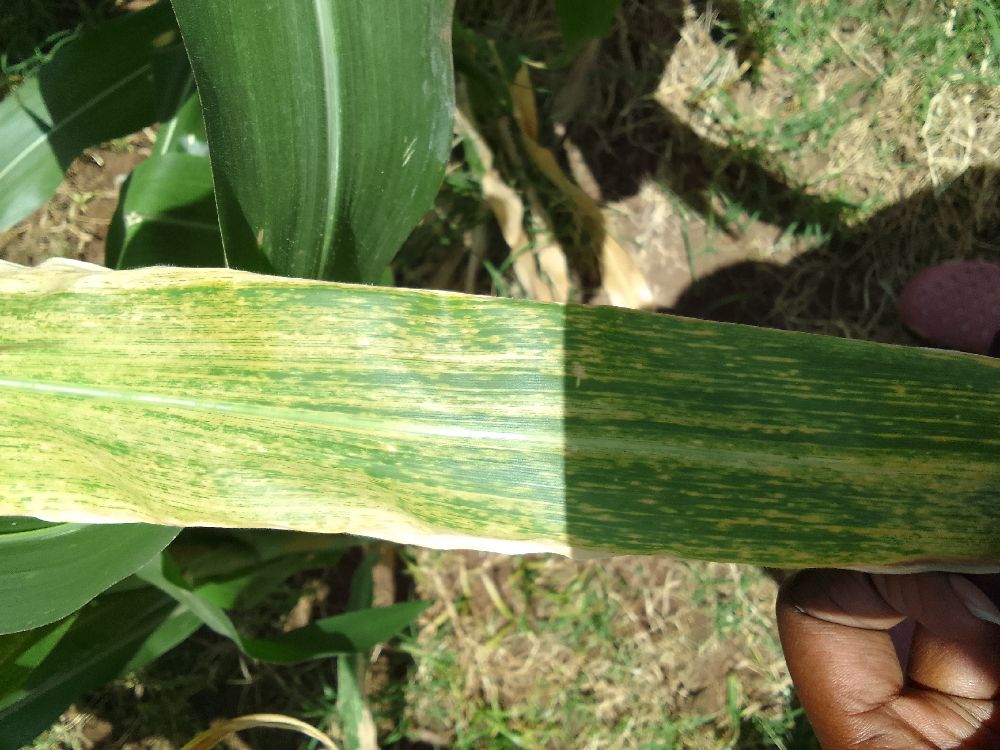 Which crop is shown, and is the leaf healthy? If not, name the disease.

maize, maize lethal necrosis
